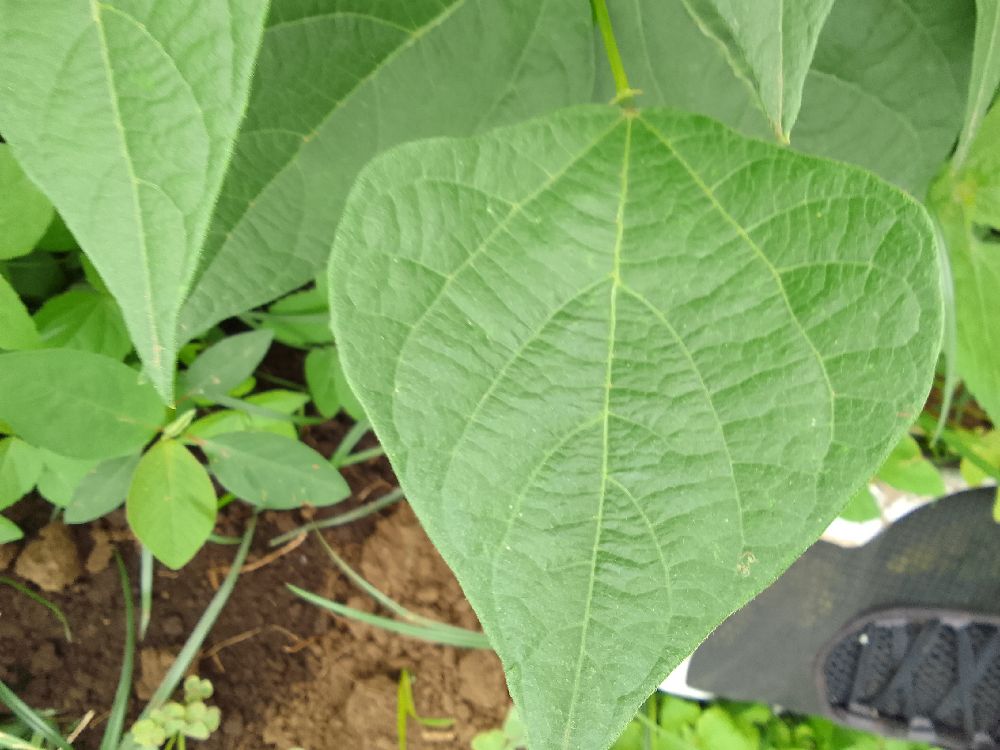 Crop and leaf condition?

common bean, healthy
